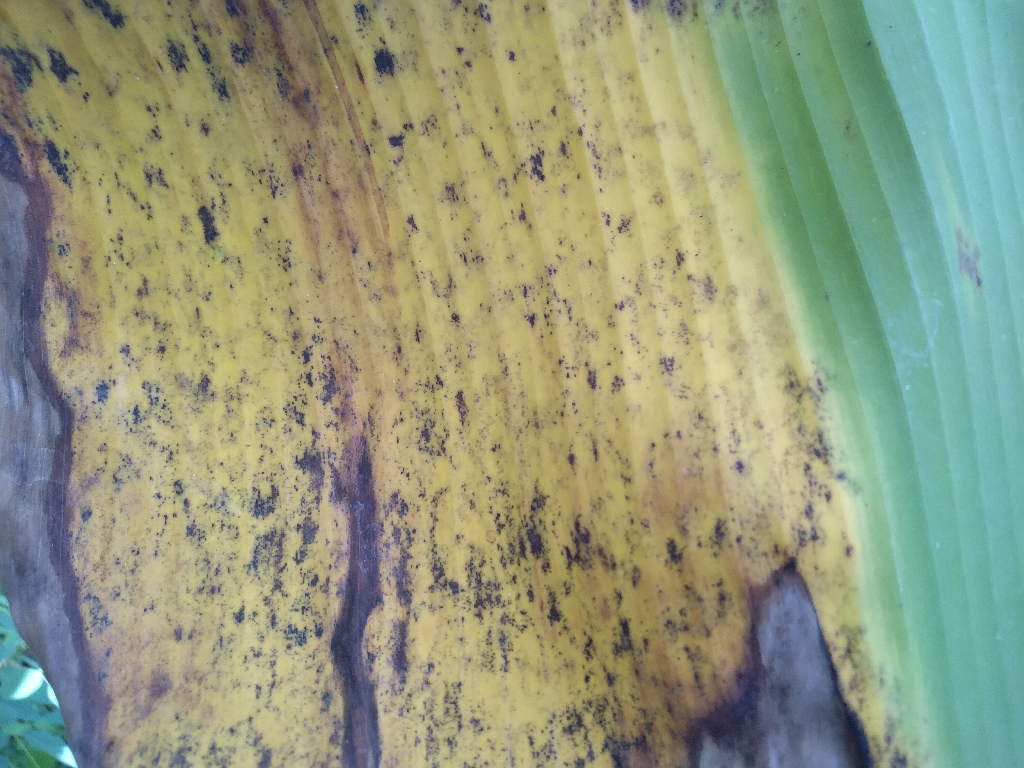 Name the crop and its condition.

banana, black sigatoka
